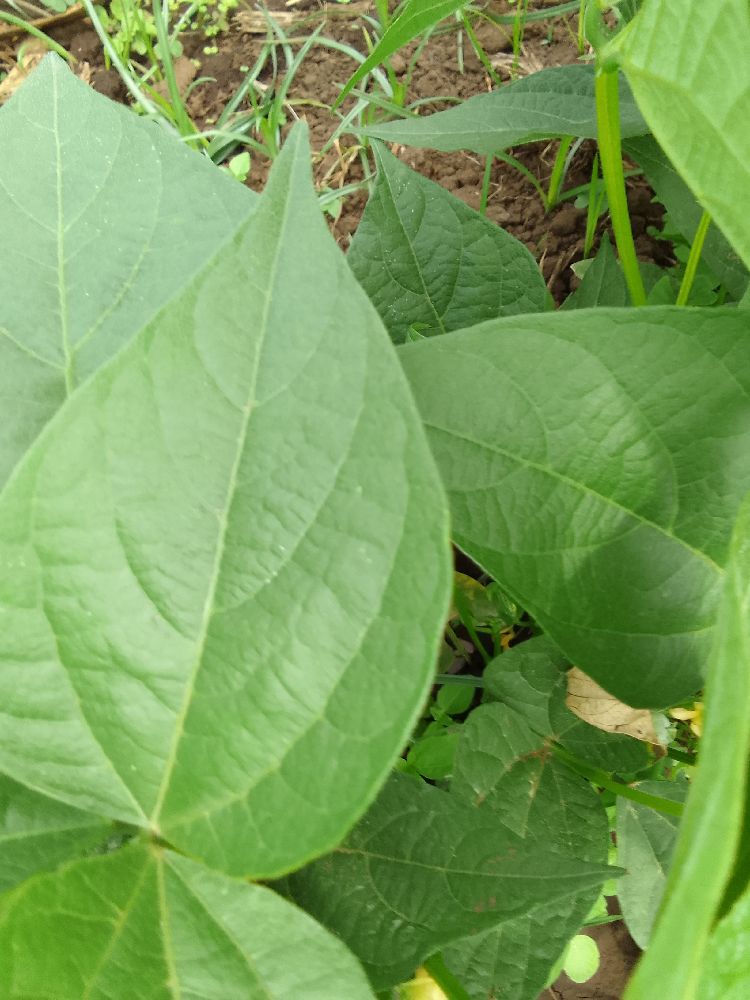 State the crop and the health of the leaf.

common bean, healthy
